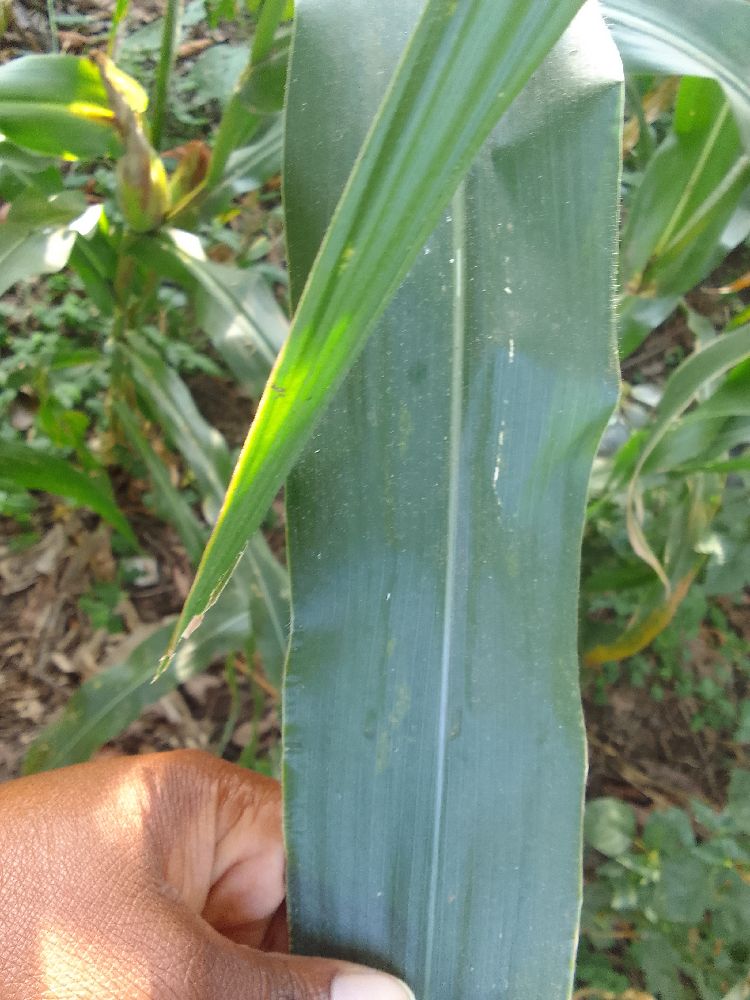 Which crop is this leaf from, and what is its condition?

maize, healthy
